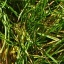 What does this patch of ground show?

grass
